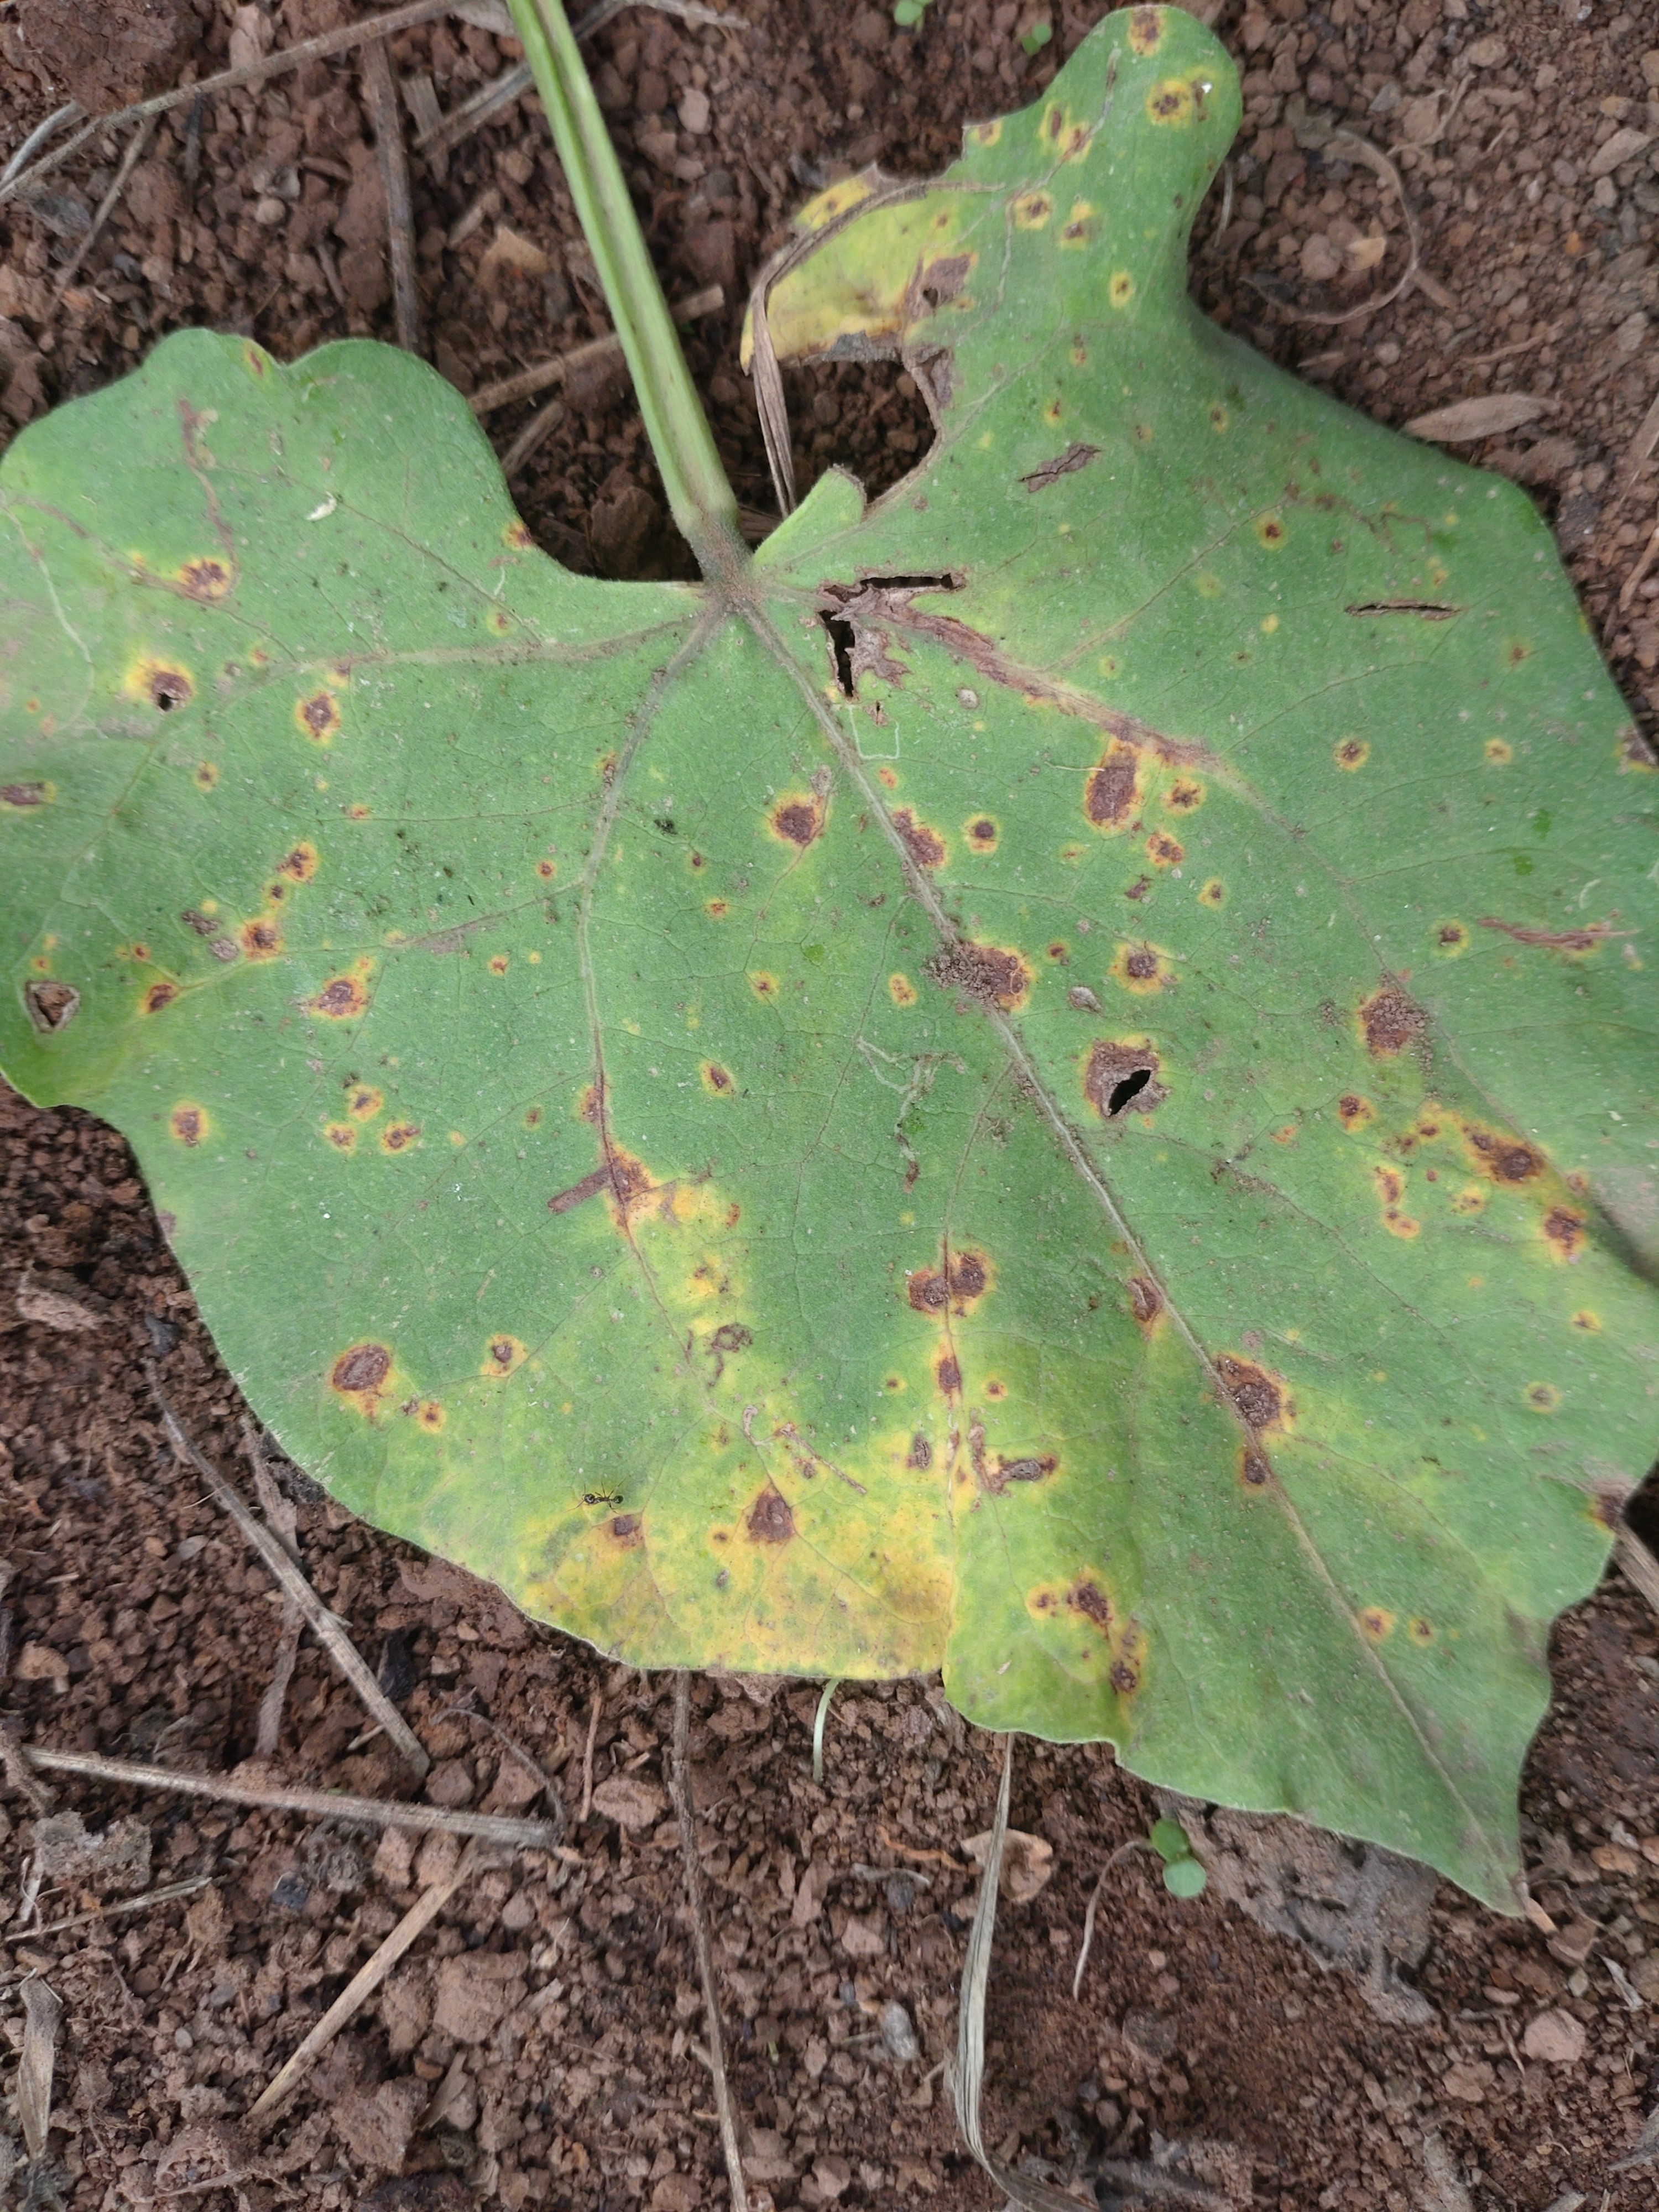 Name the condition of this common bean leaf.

rust
